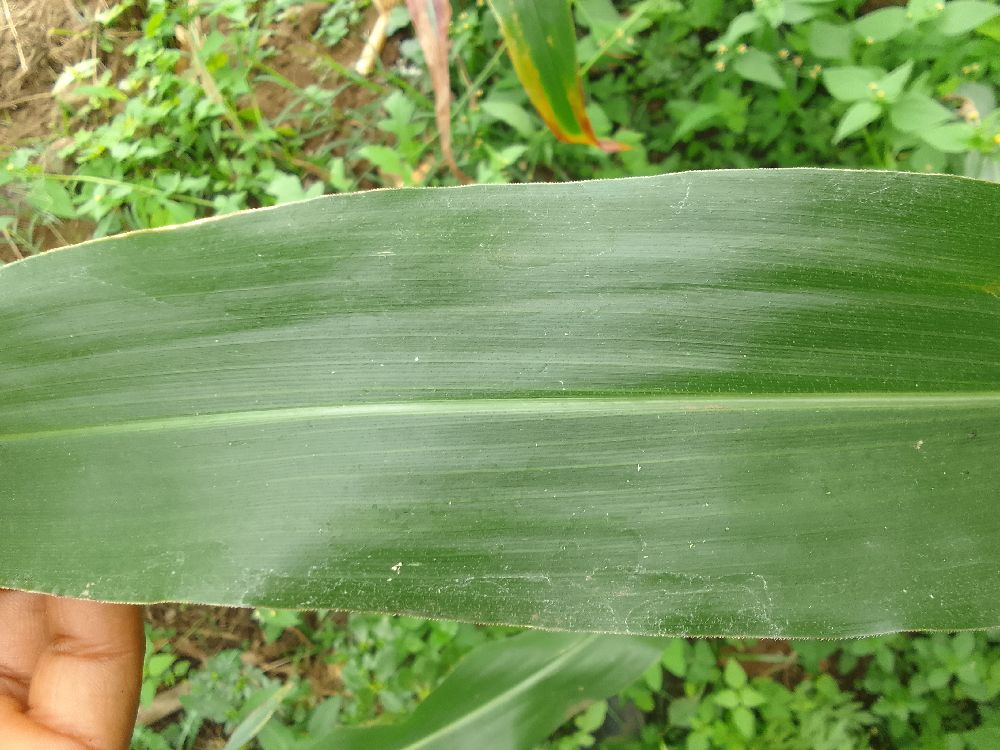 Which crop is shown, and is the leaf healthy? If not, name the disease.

maize, healthy
